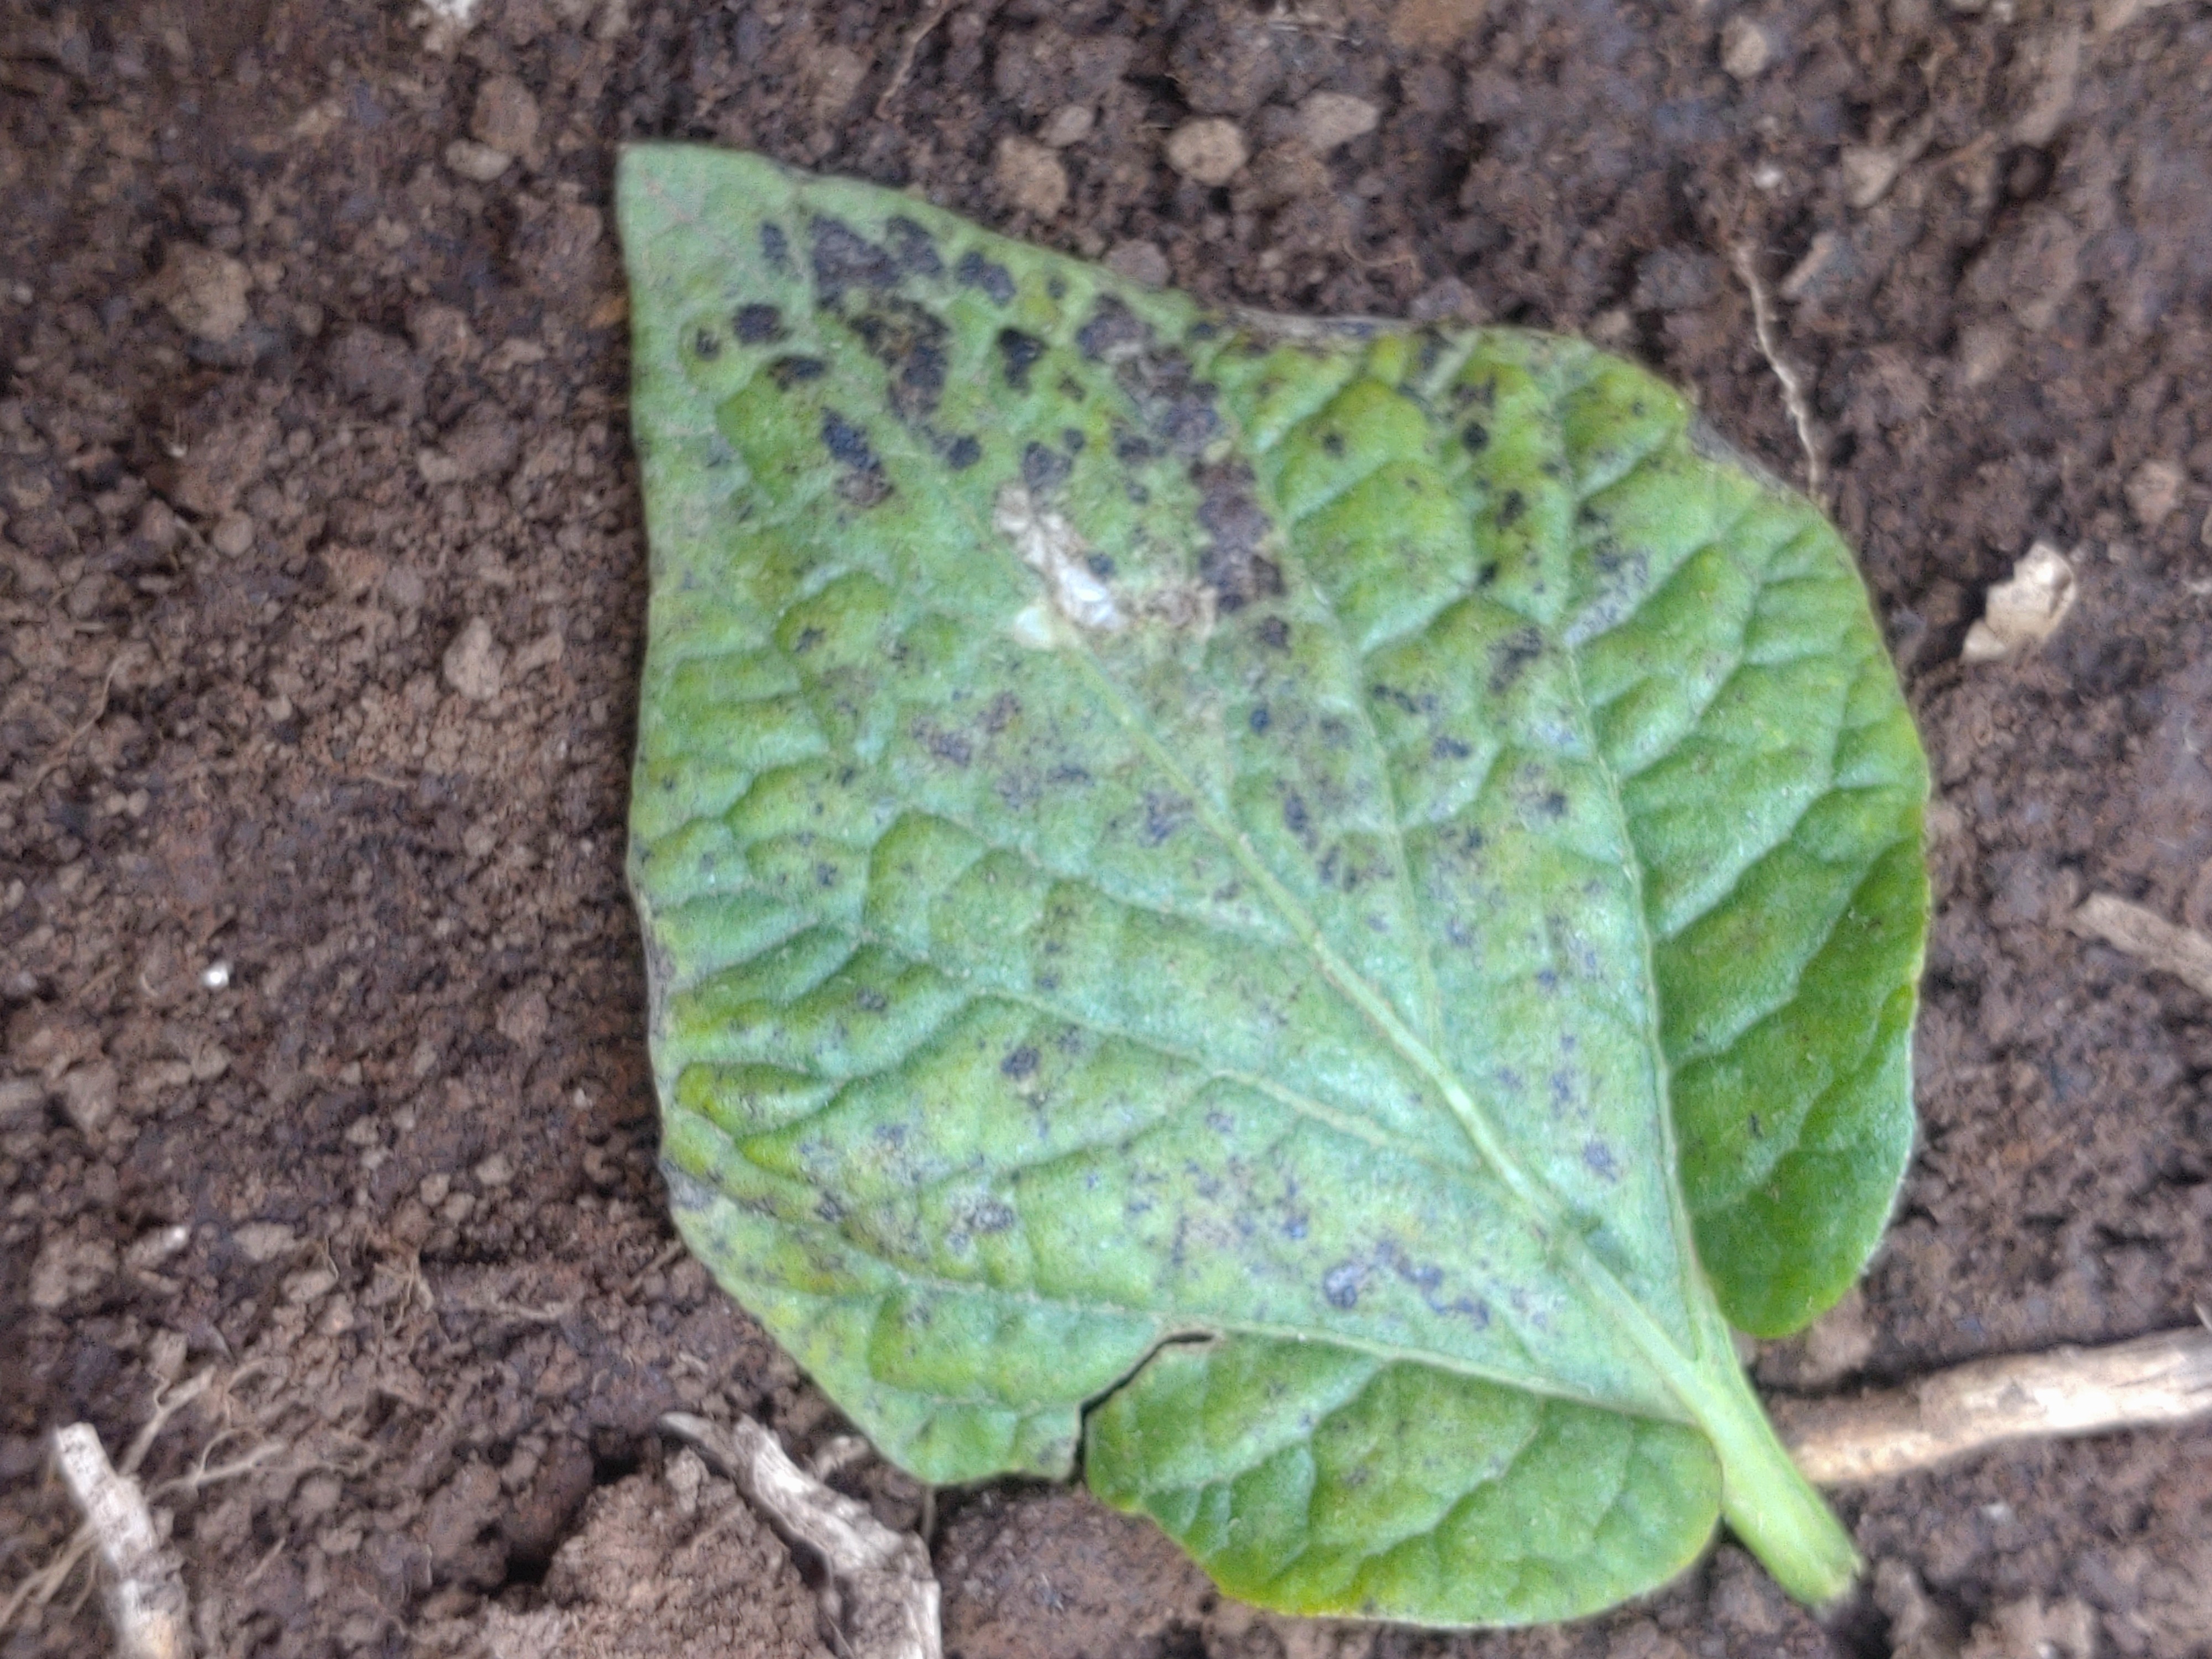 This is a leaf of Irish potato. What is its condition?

late blight
